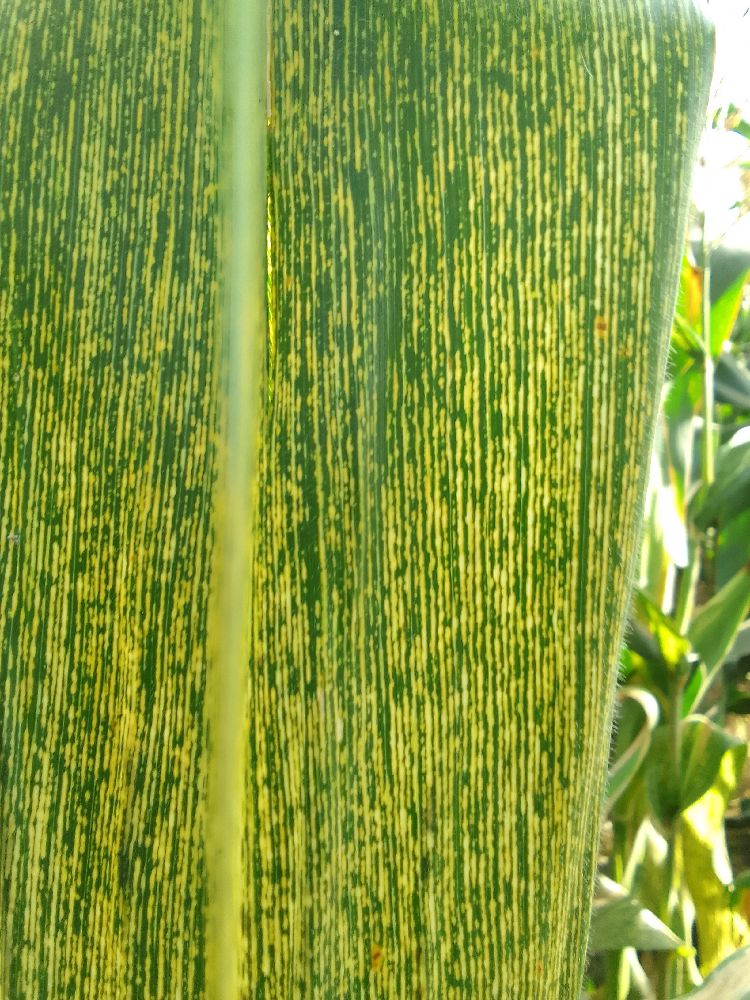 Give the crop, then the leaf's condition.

maize, maize streak virus
